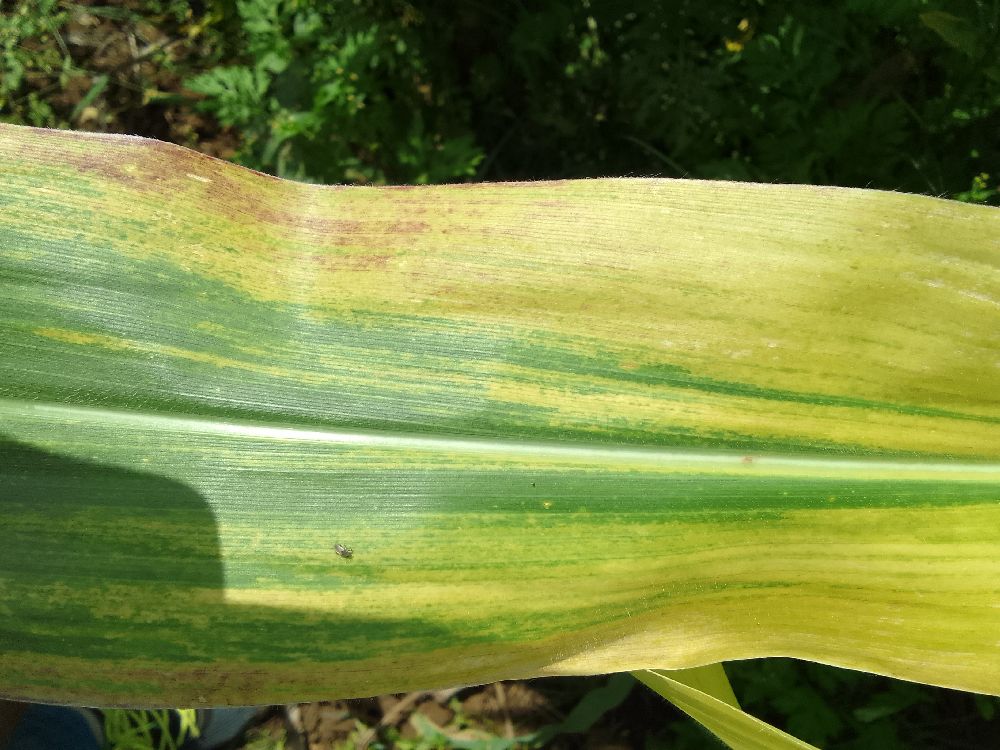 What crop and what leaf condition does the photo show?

maize, maize lethal necrosis
